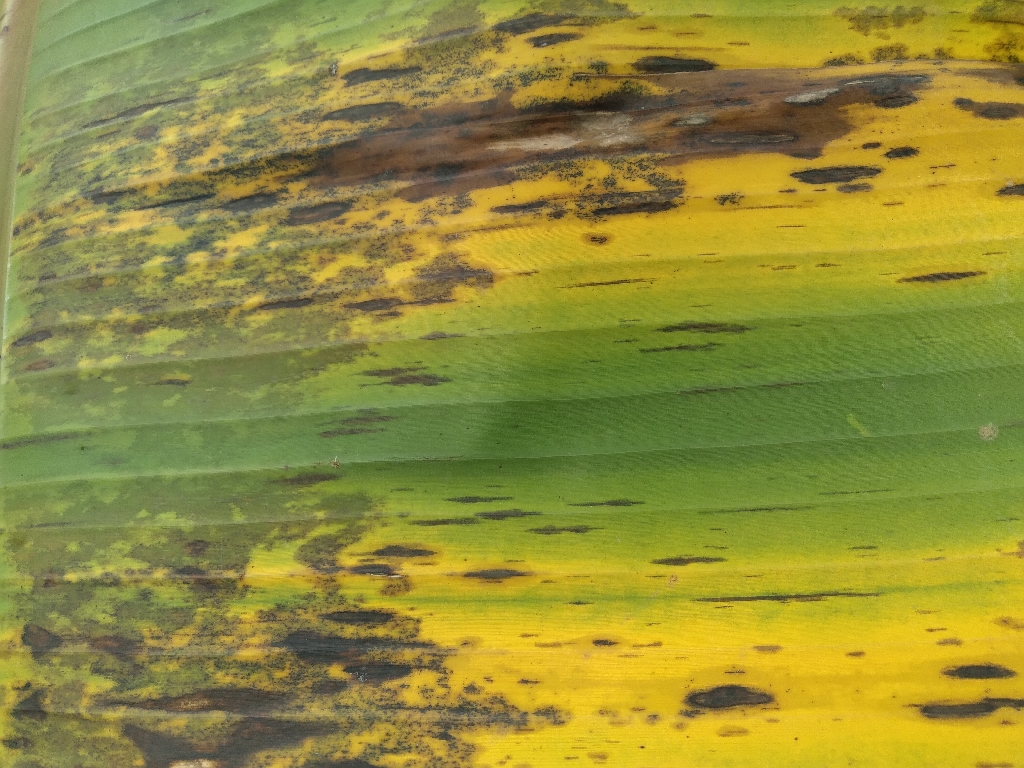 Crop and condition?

banana, black sigatoka
